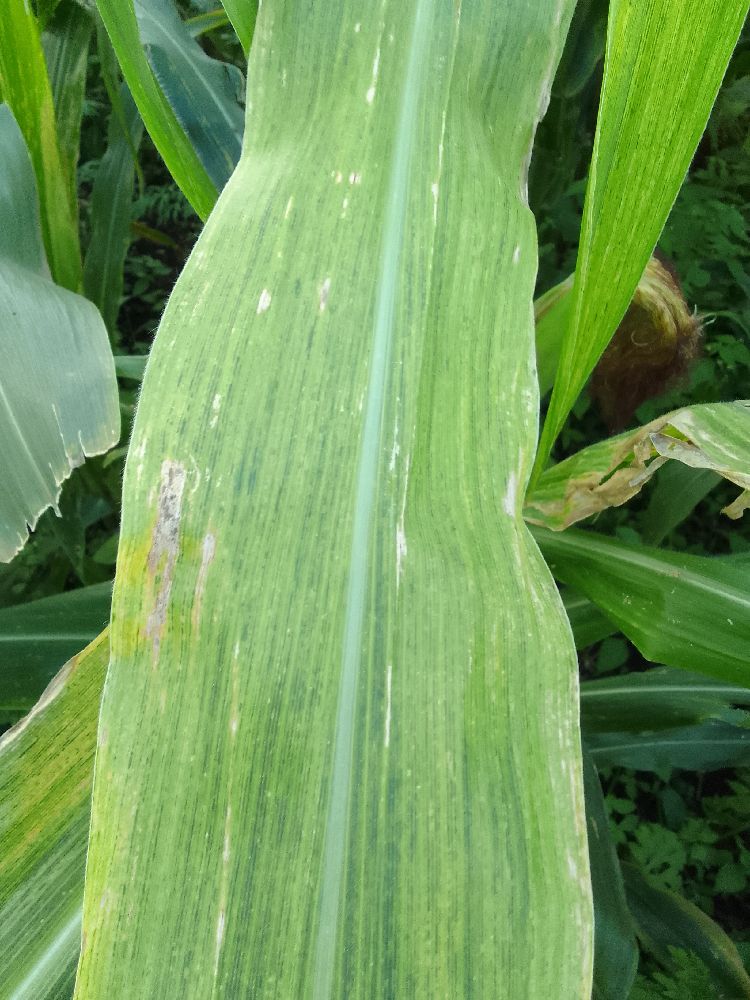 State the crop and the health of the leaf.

maize, maize lethal necrosis
